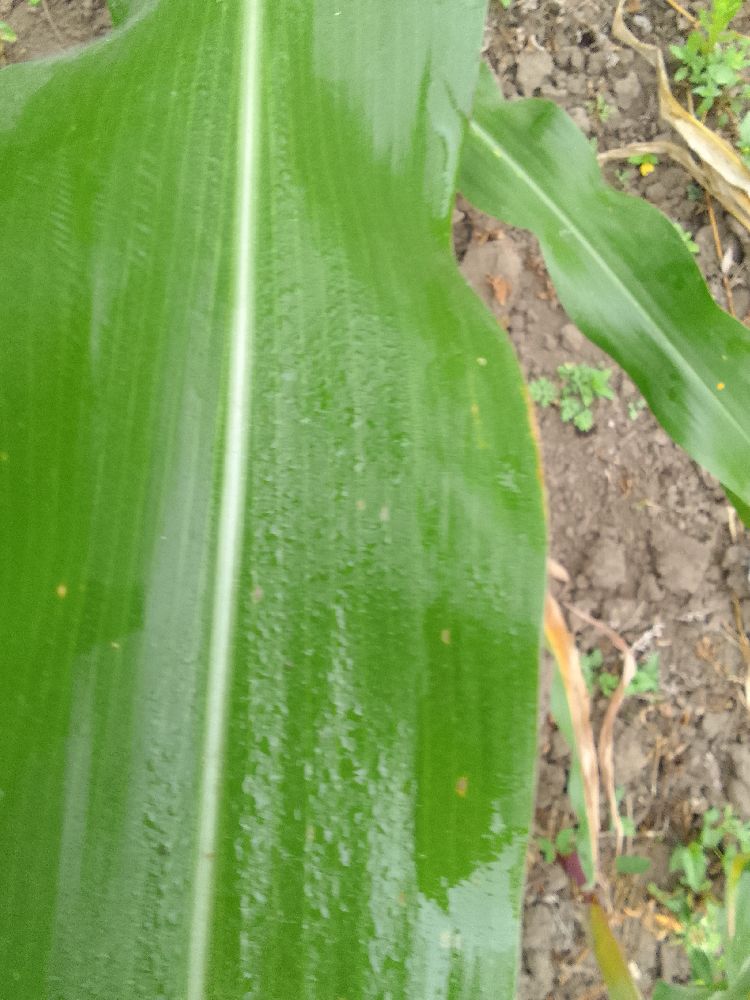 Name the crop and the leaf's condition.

maize, healthy
